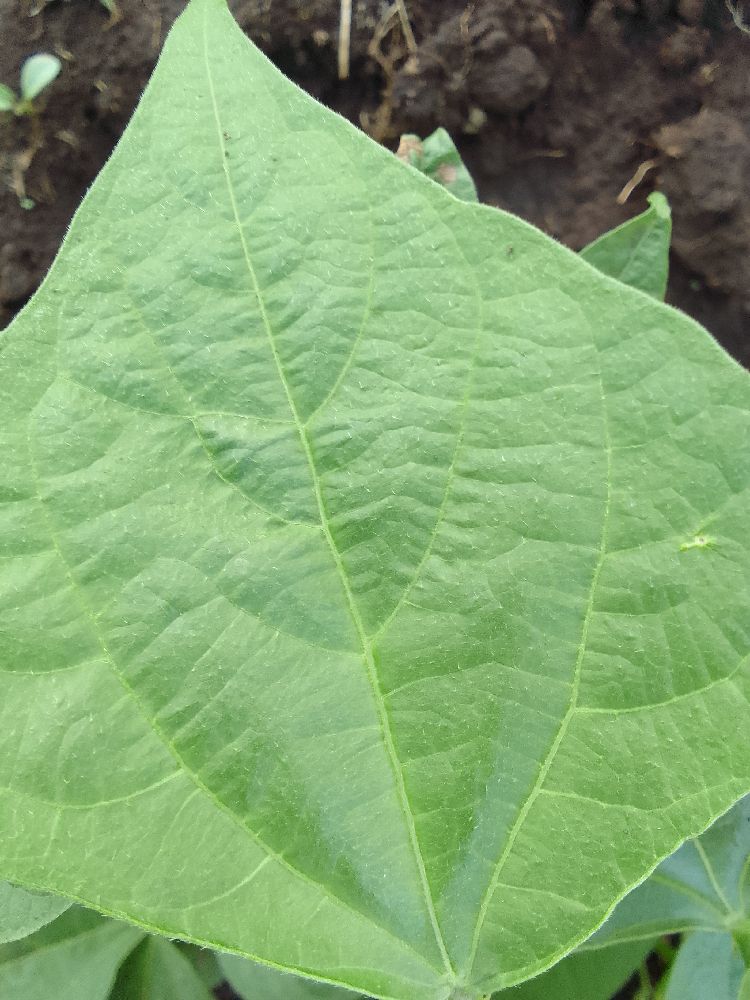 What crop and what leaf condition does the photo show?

common bean, healthy
